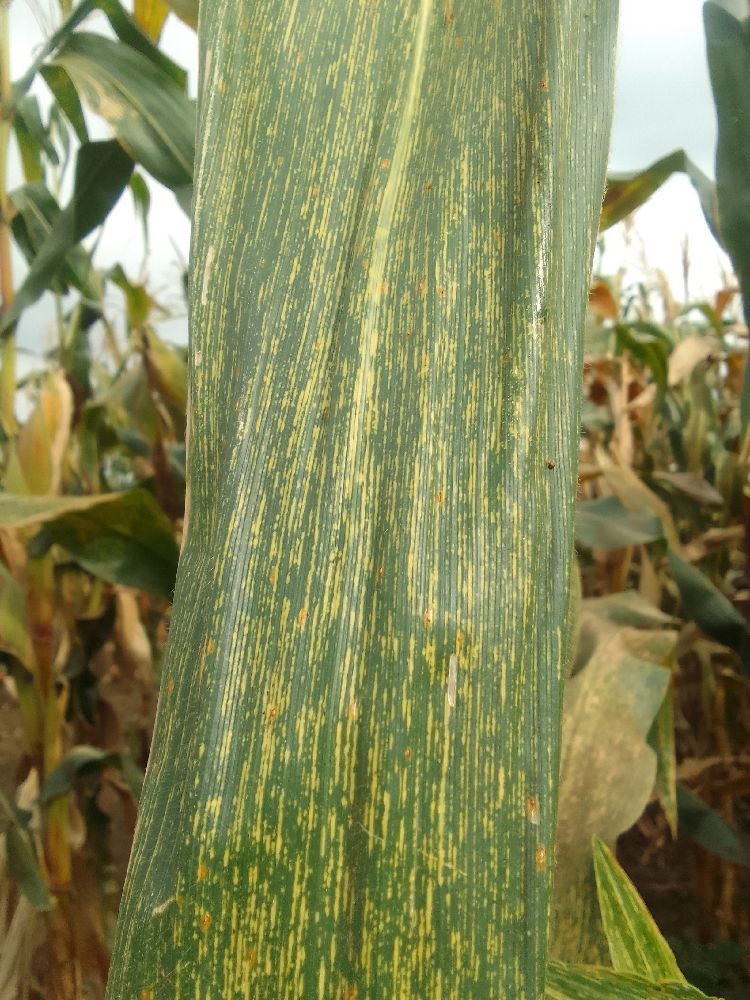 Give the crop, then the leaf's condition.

maize, maize streak virus
